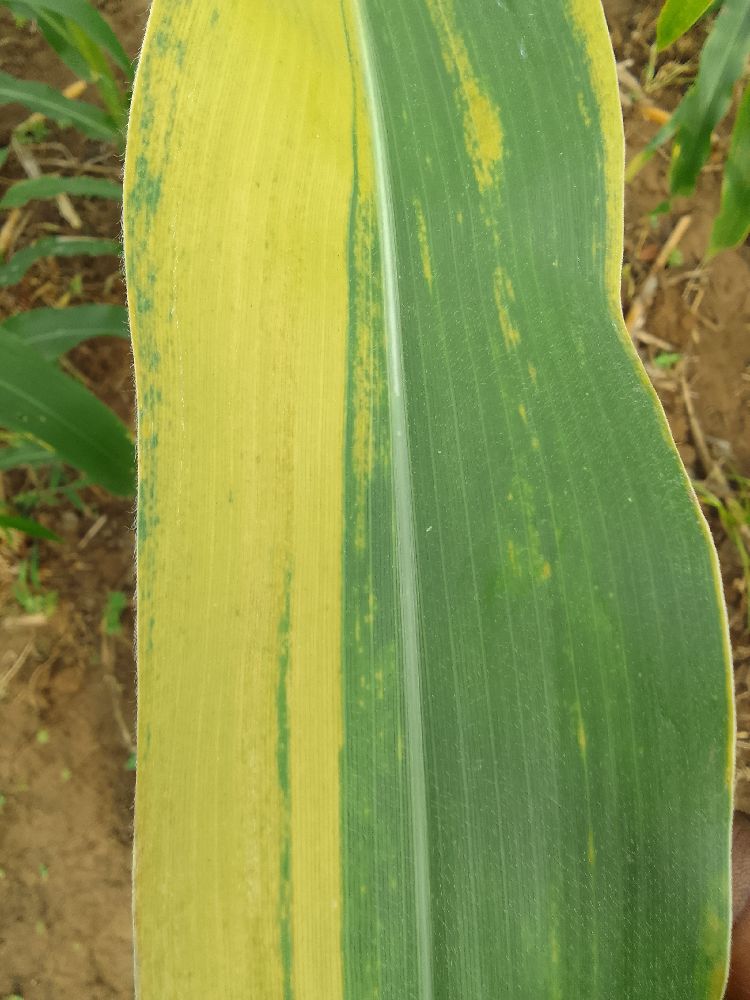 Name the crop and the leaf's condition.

maize, maize lethal necrosis
